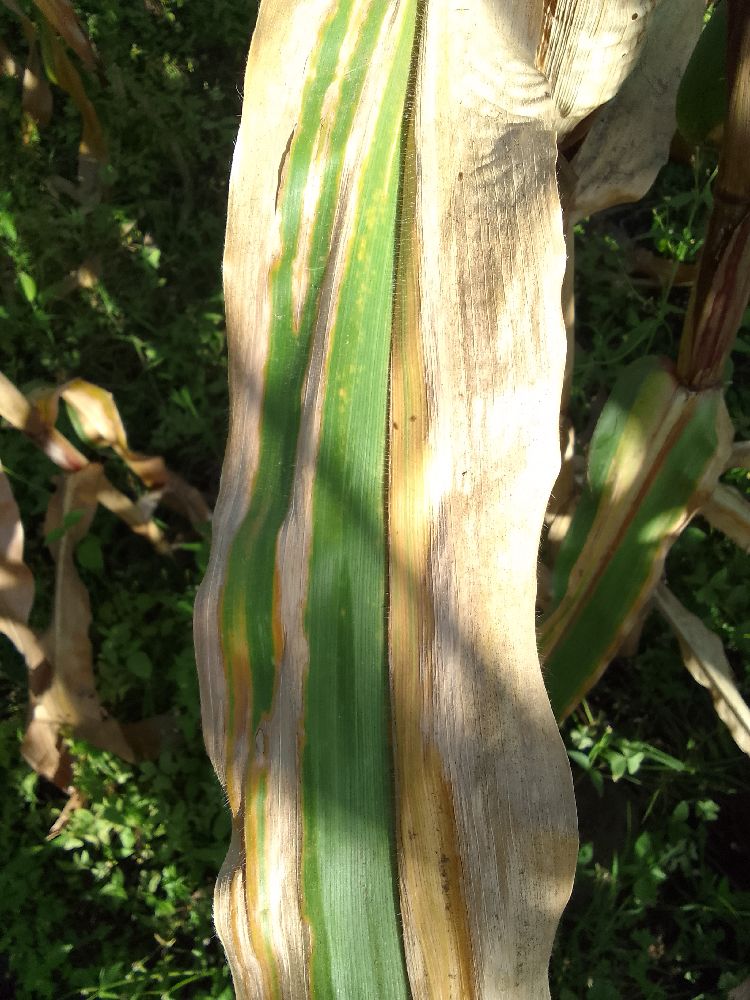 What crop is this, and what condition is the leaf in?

maize, maize lethal necrosis
